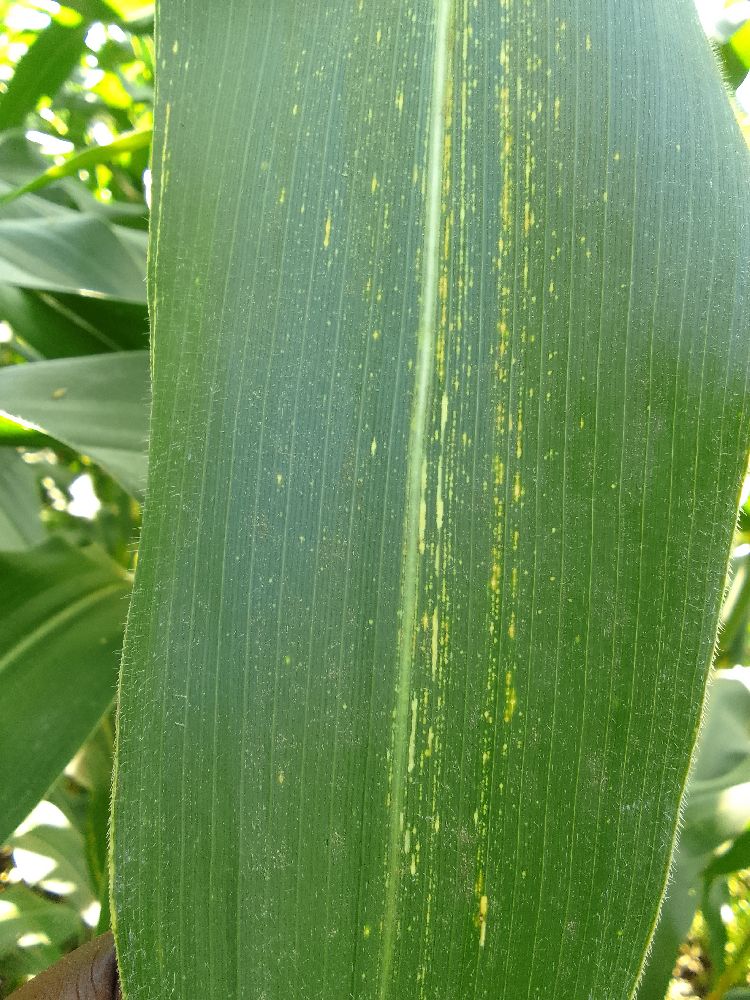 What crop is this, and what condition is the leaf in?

maize, maize streak virus
